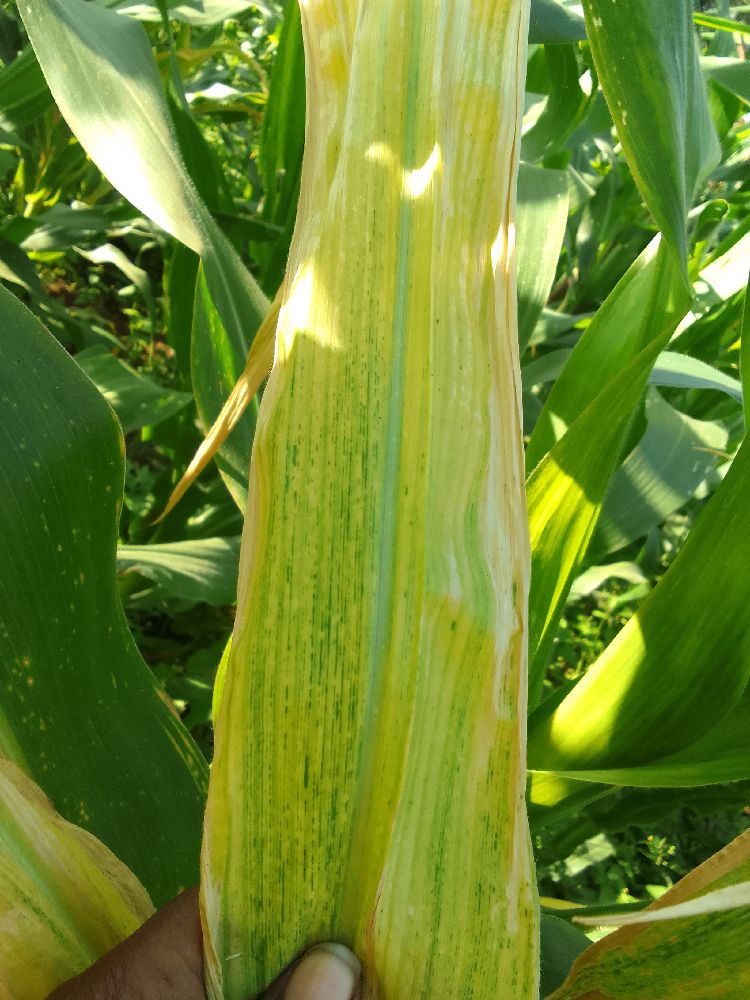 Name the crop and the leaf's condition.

maize, maize lethal necrosis
